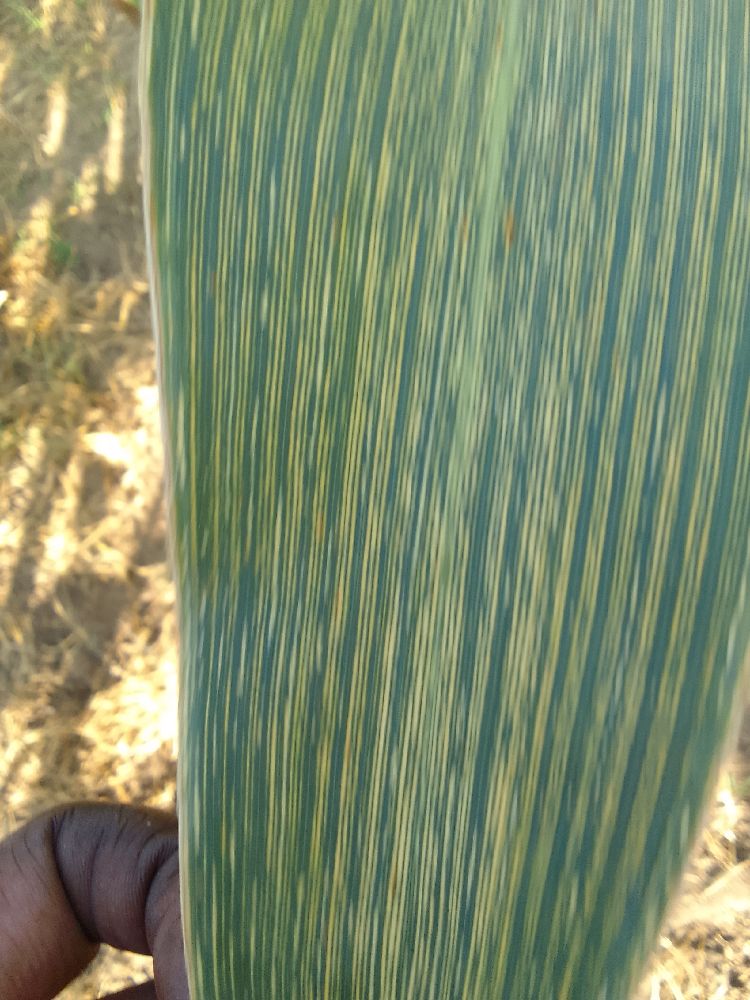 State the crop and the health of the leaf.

maize, maize streak virus
